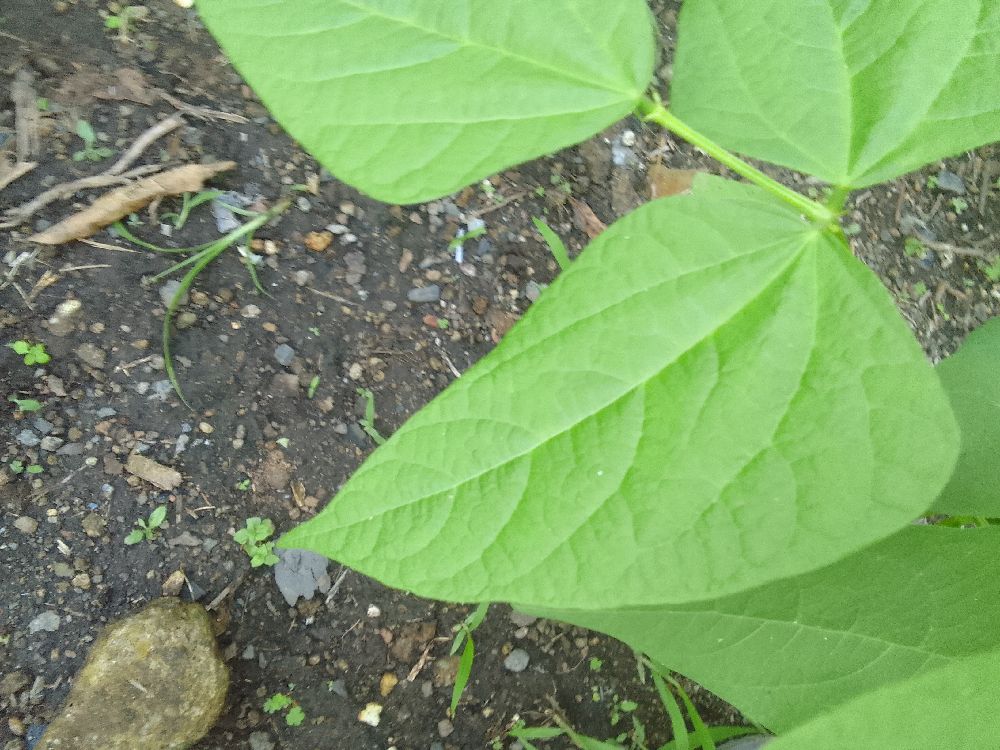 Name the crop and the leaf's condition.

common bean, healthy
